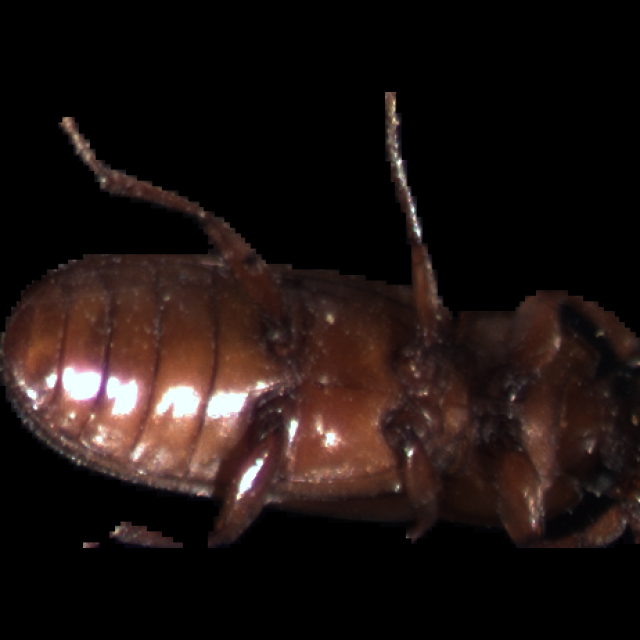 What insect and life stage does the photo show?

mealworm beetle
